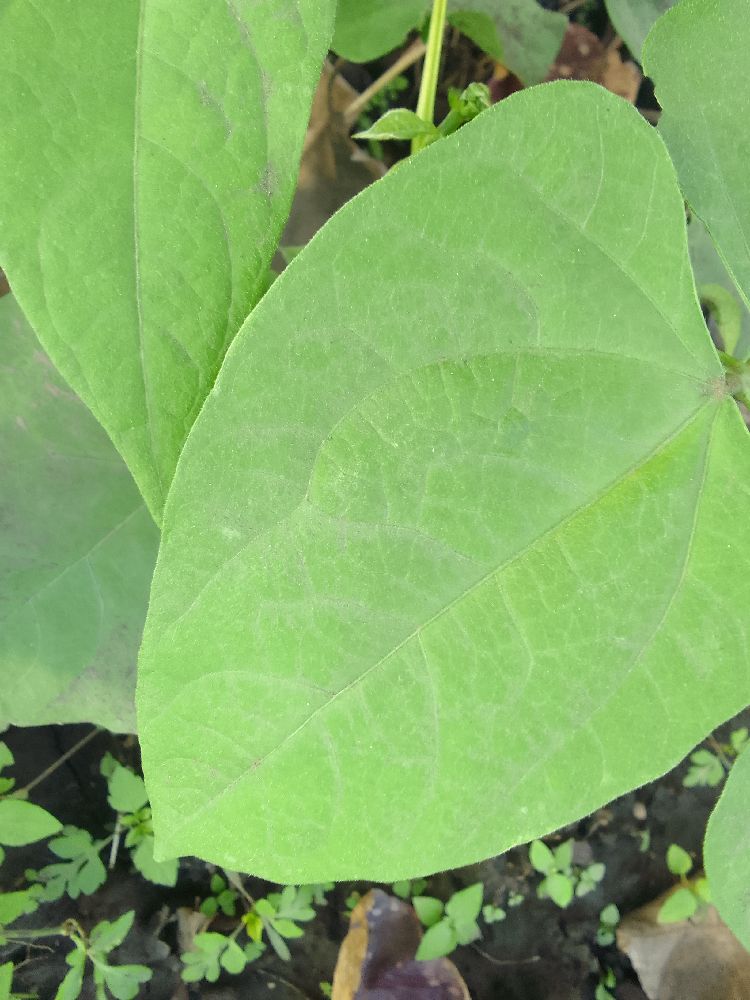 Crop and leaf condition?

common bean, healthy
